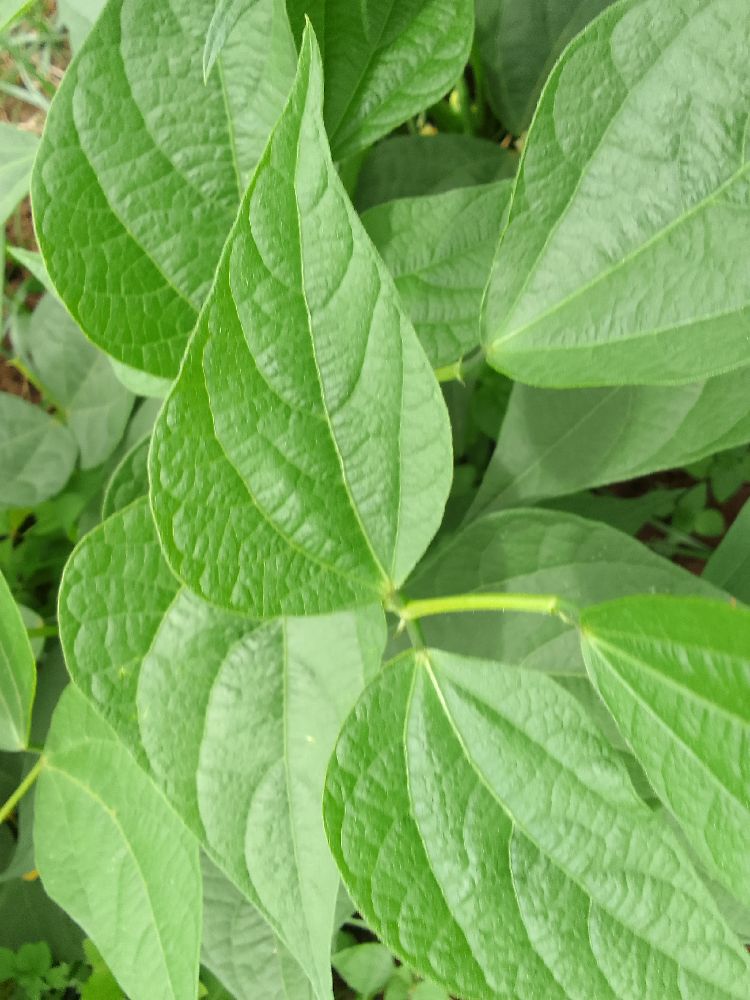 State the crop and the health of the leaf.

common bean, healthy
